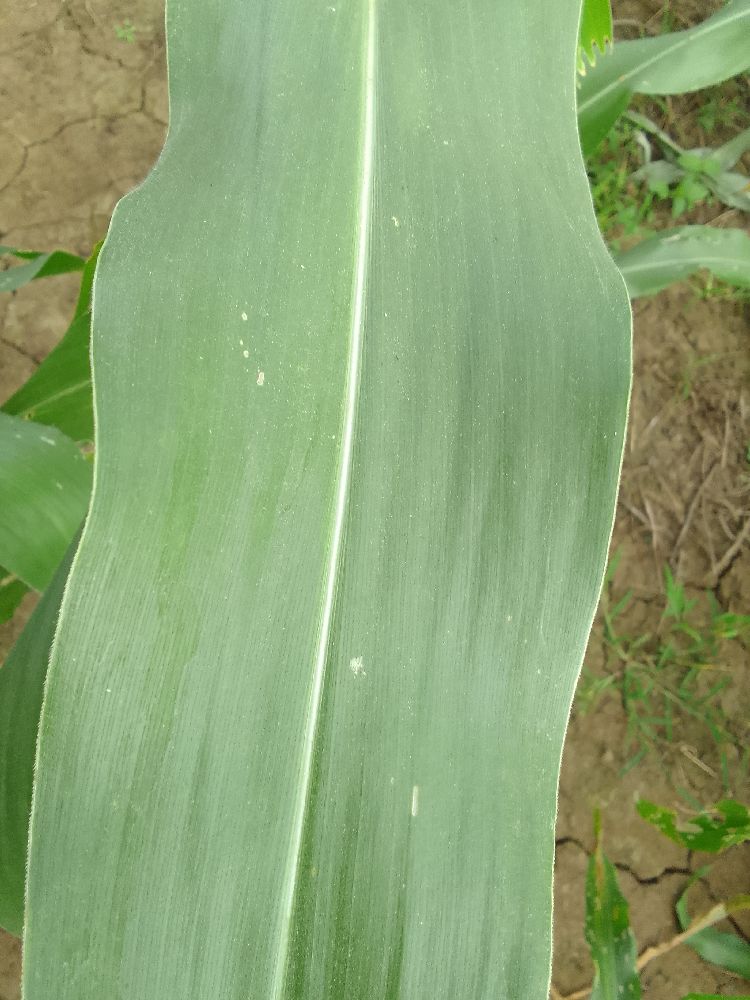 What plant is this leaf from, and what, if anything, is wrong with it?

maize, healthy
